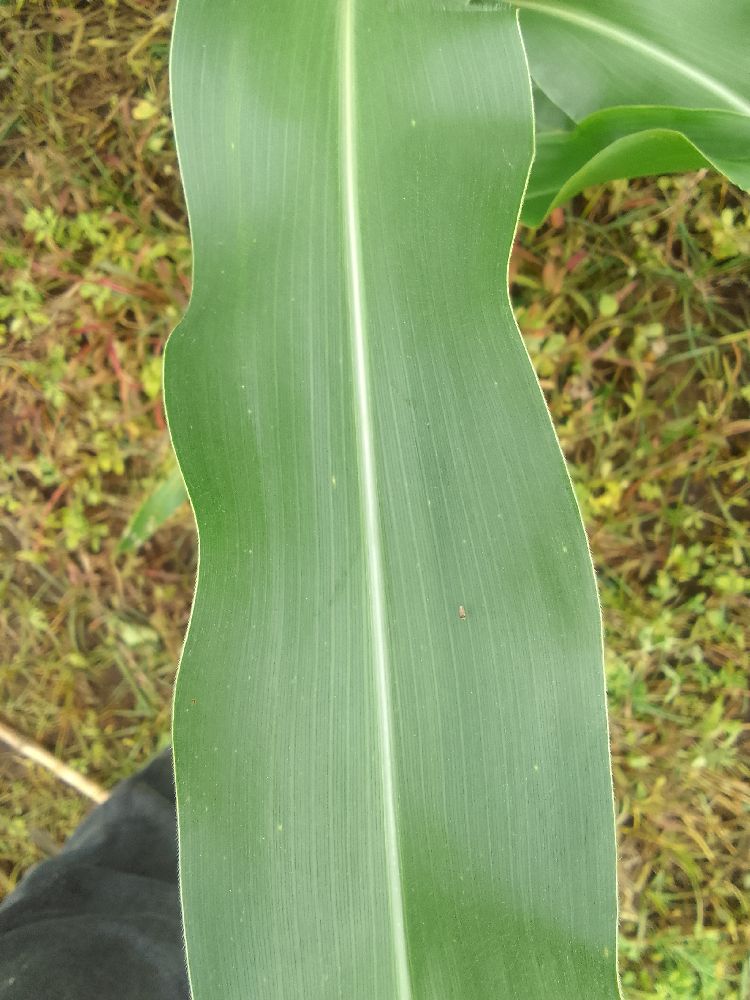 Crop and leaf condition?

maize, healthy
